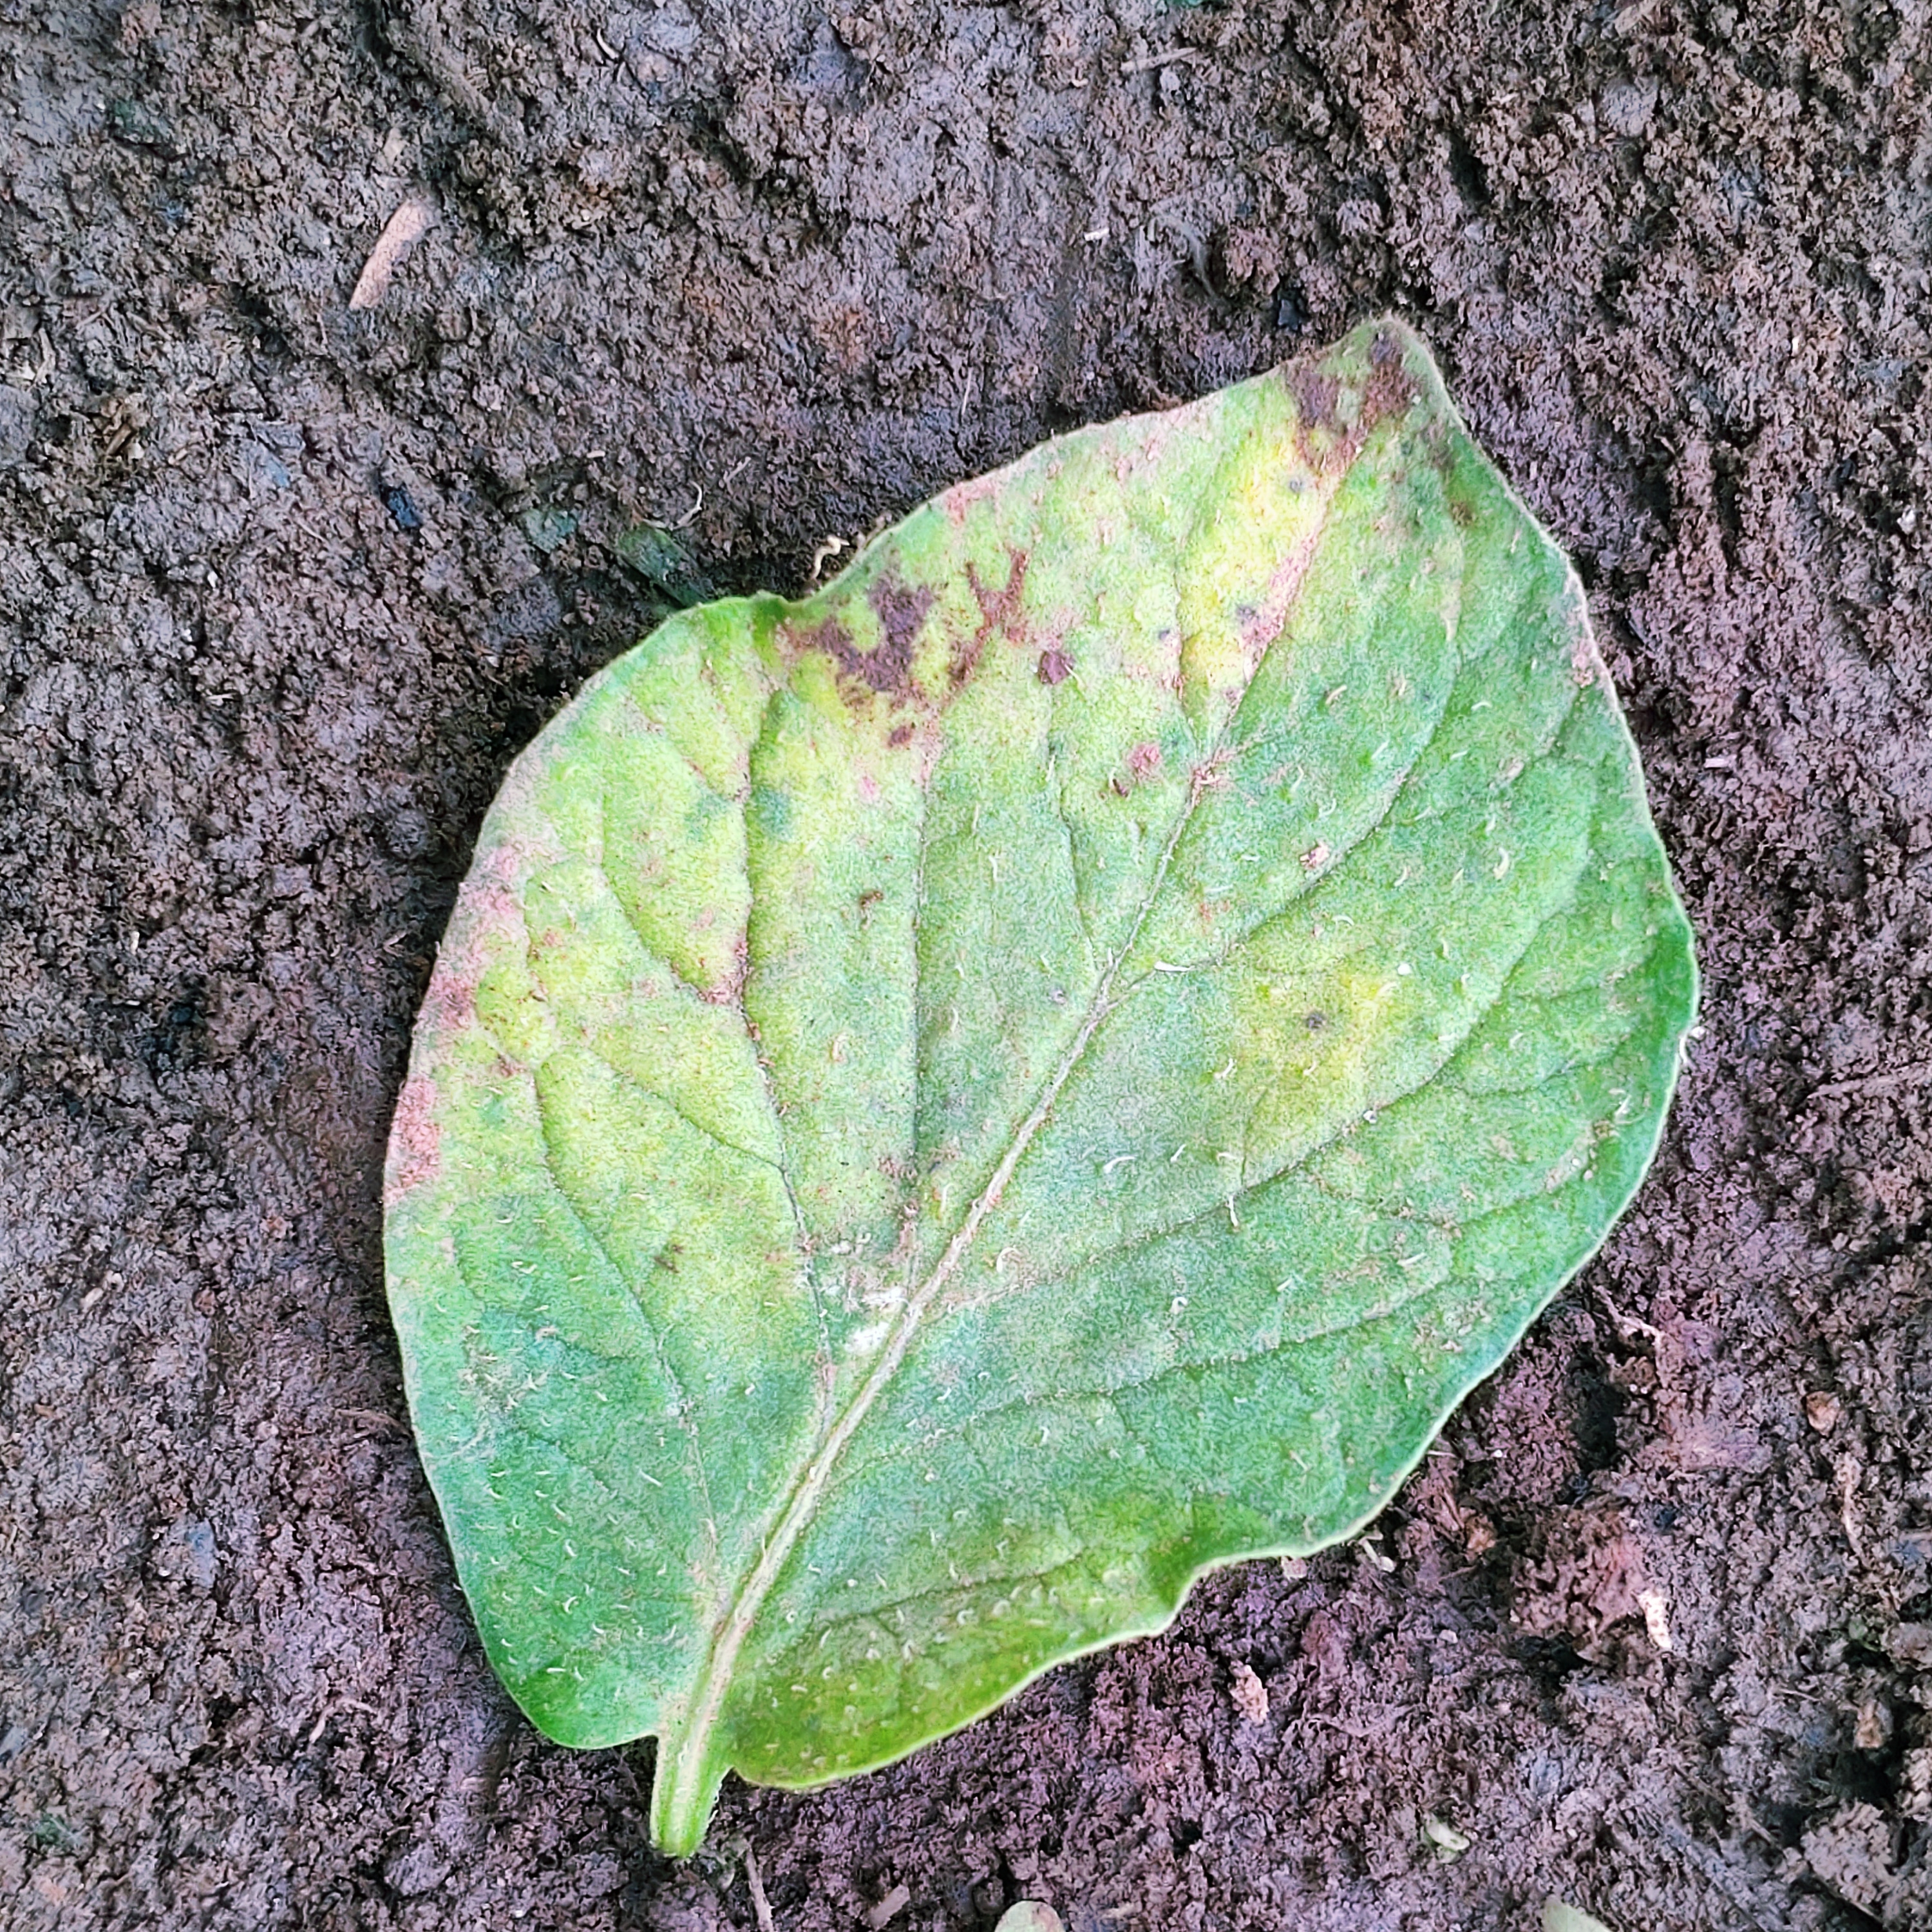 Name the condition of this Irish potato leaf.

late blight
